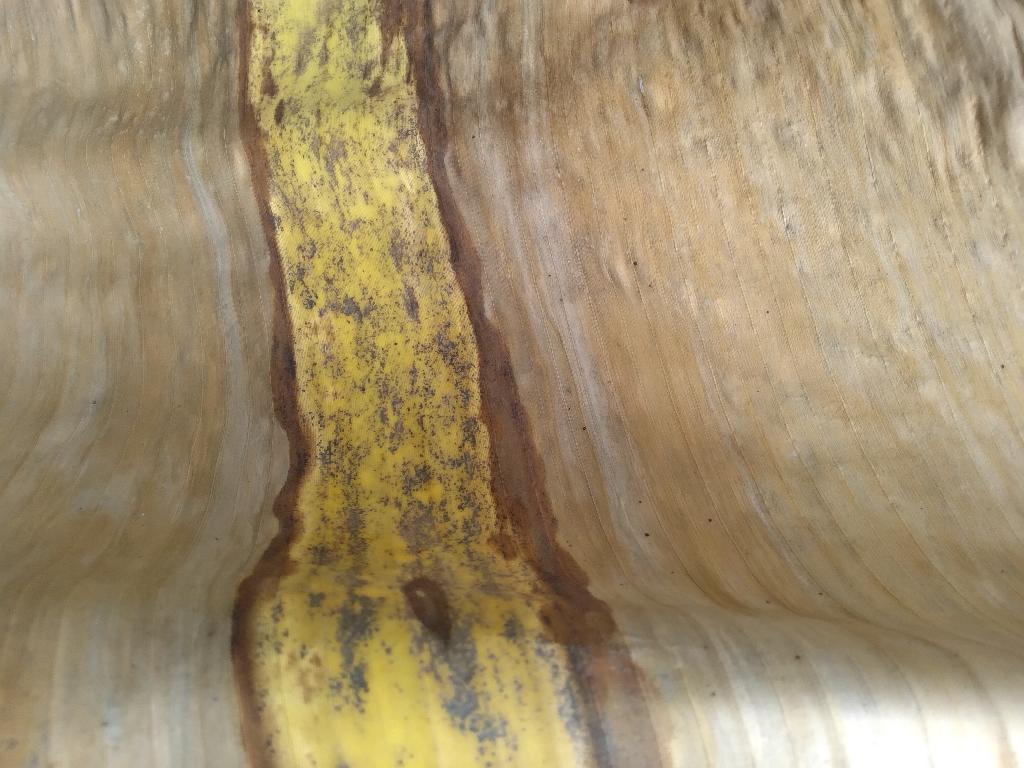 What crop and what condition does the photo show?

banana, black sigatoka
